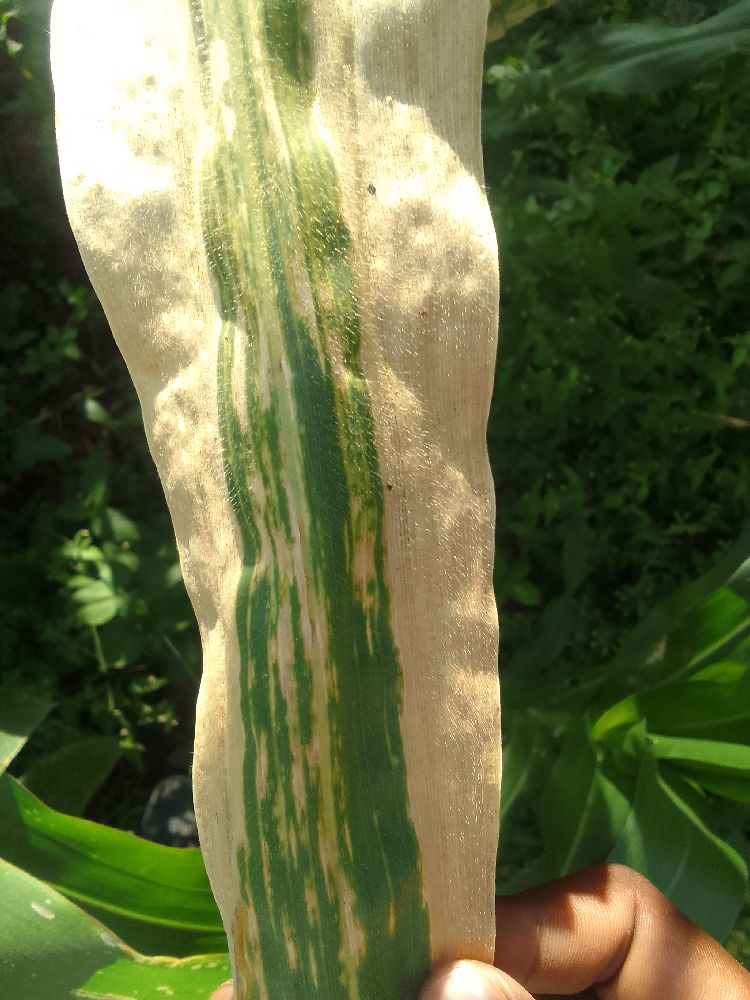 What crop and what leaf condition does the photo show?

maize, maize lethal necrosis
